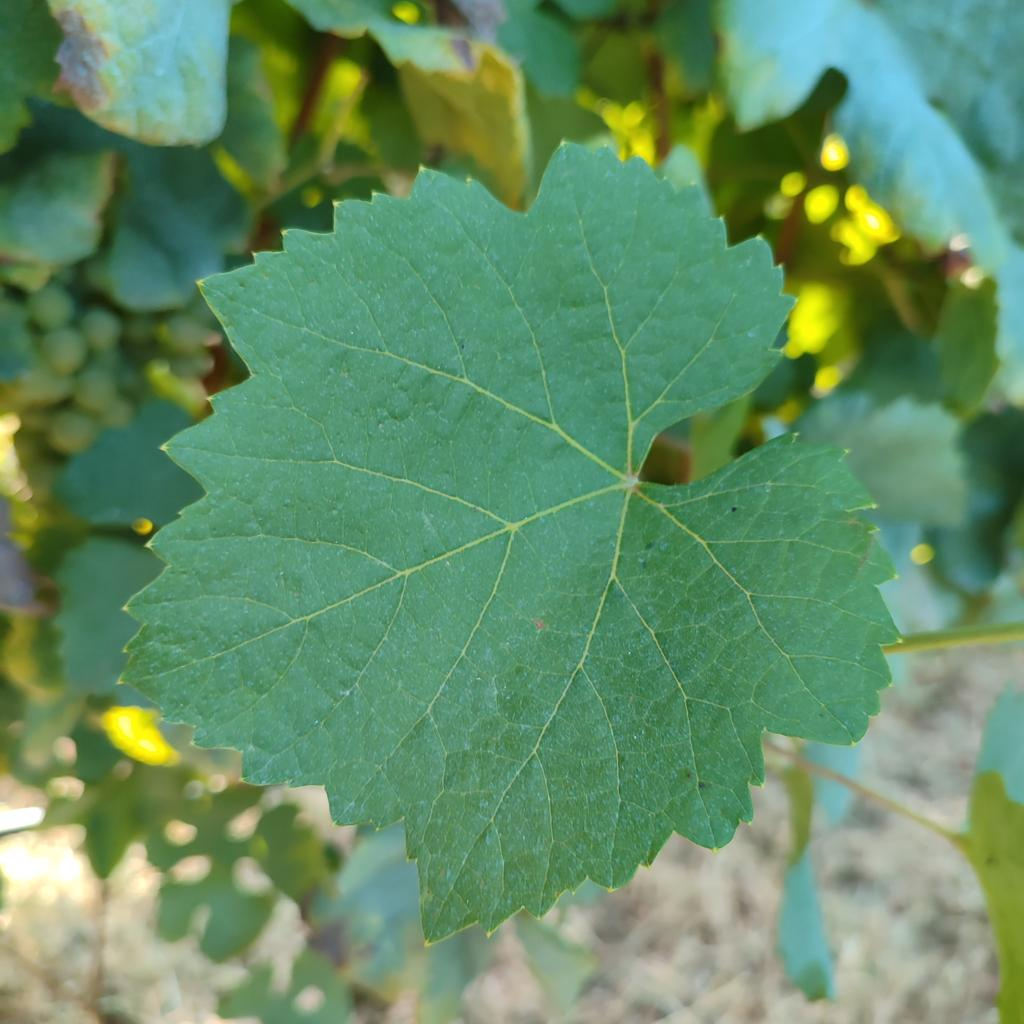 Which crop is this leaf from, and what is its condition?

grapevine, healthy
